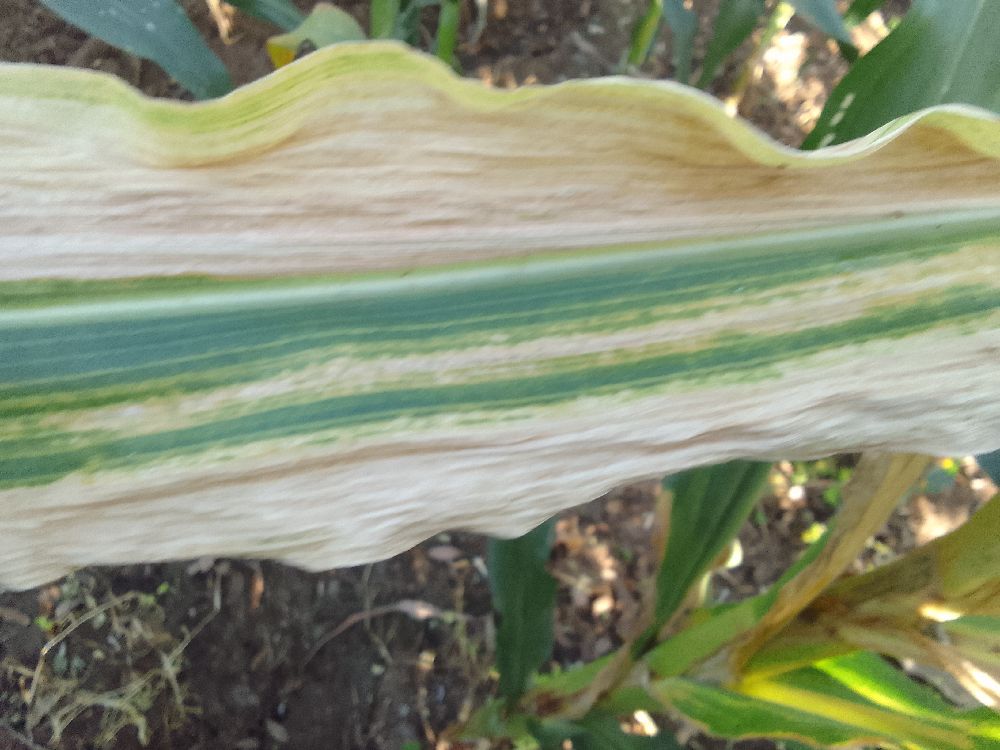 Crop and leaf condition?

maize, maize lethal necrosis
